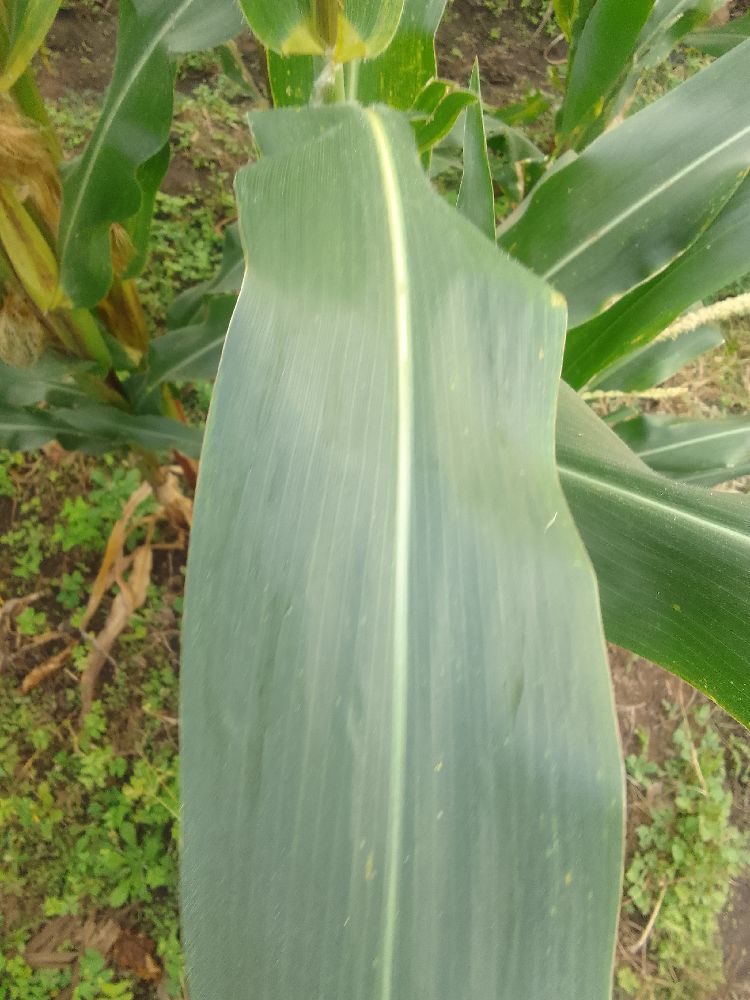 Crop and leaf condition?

maize, healthy
